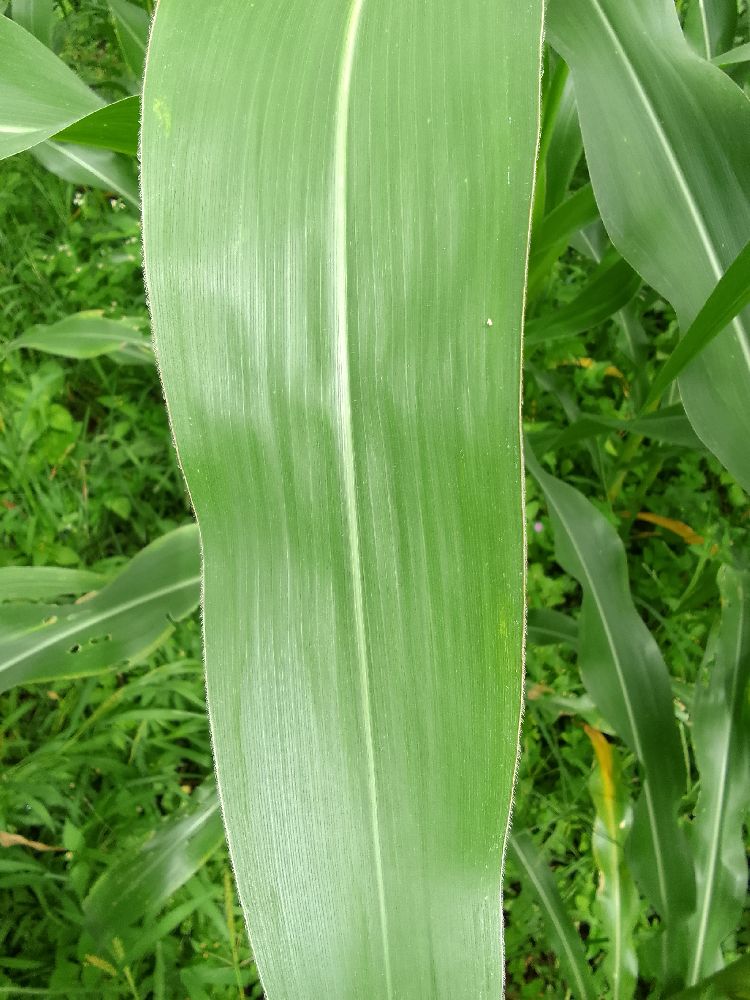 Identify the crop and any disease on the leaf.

maize, healthy
